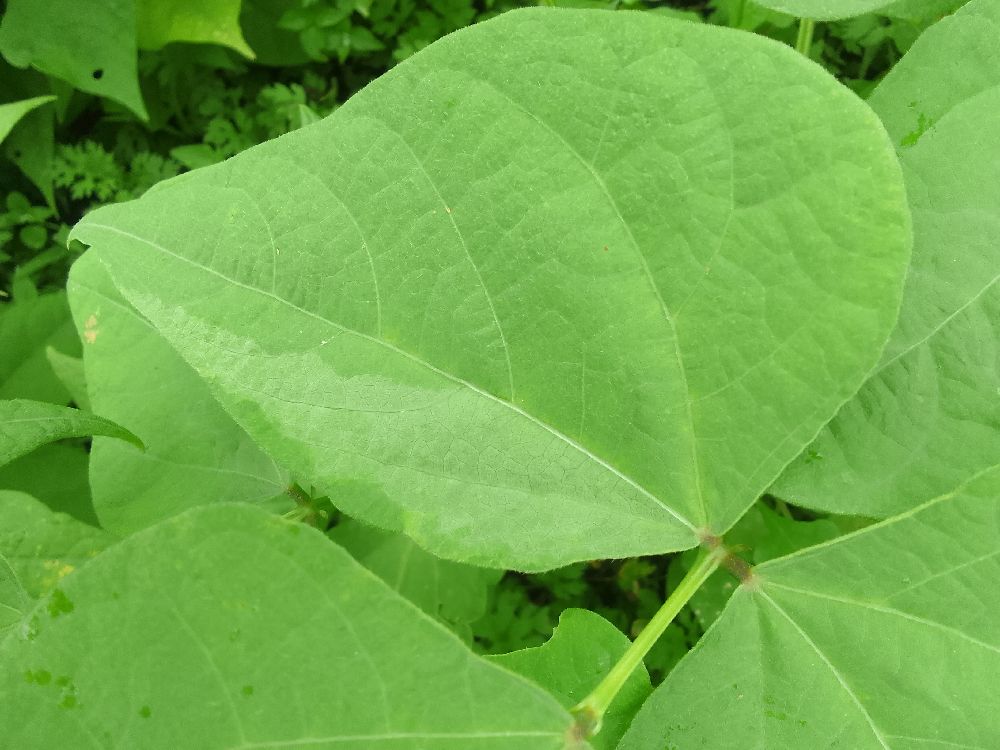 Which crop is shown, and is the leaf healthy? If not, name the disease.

common bean, healthy
